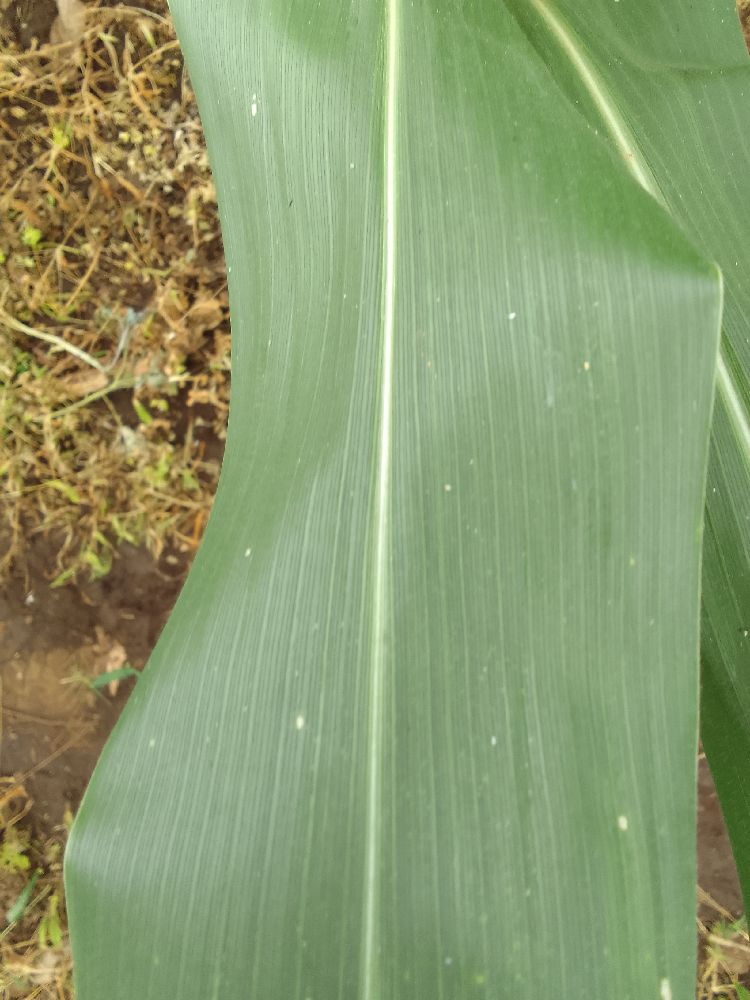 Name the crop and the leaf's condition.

maize, healthy
